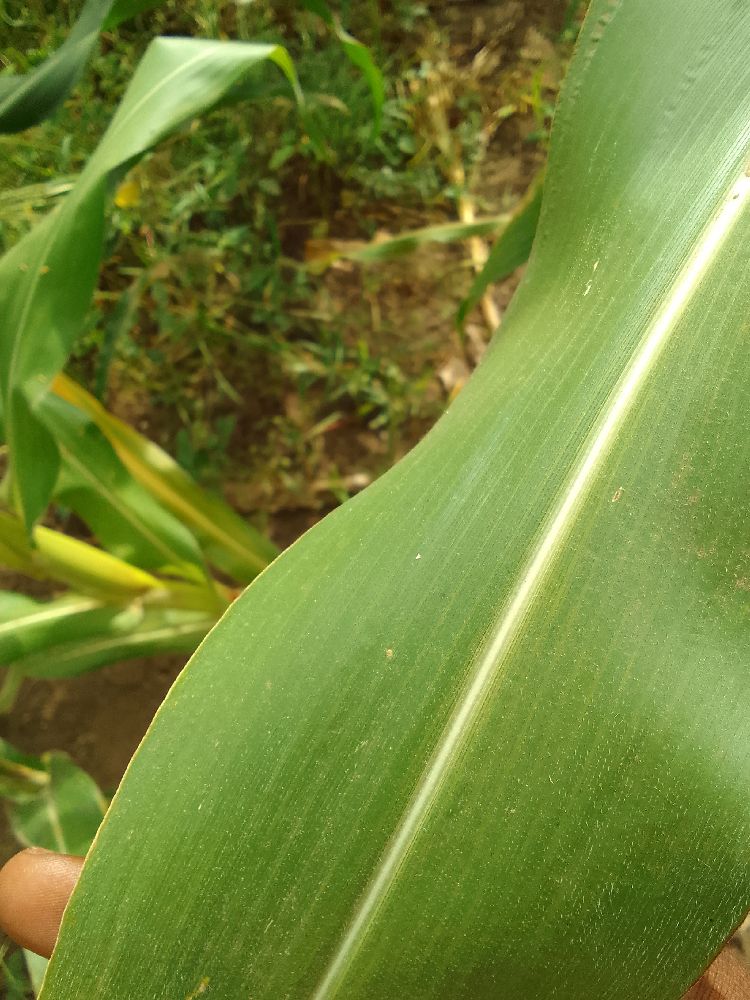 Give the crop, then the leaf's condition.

maize, healthy
